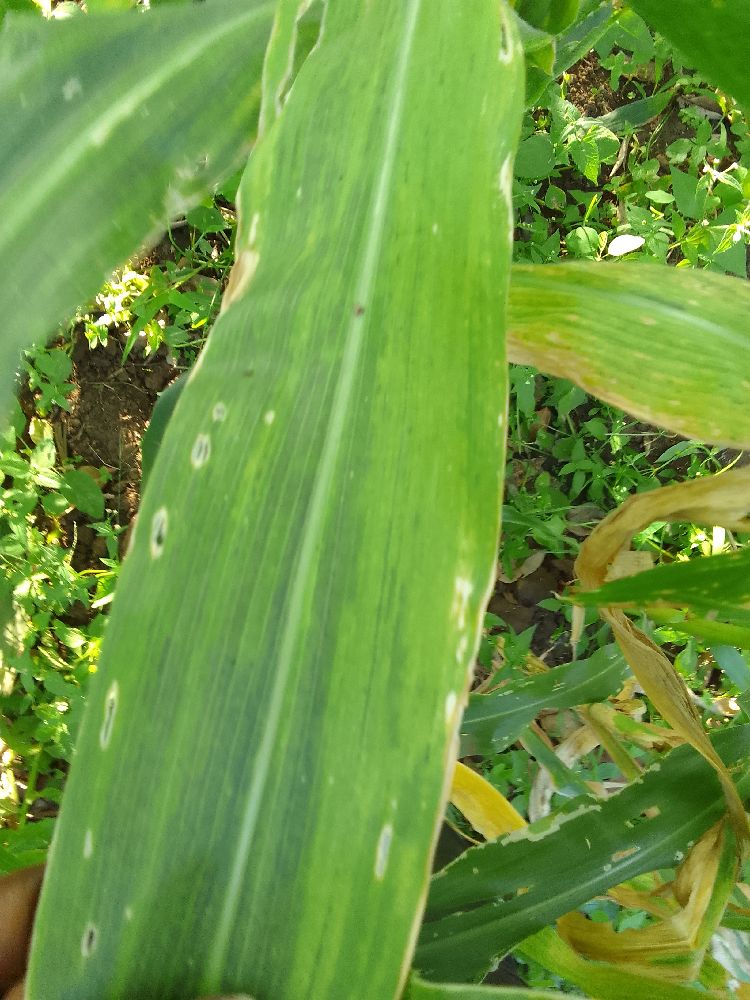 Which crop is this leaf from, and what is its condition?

maize, maize lethal necrosis
